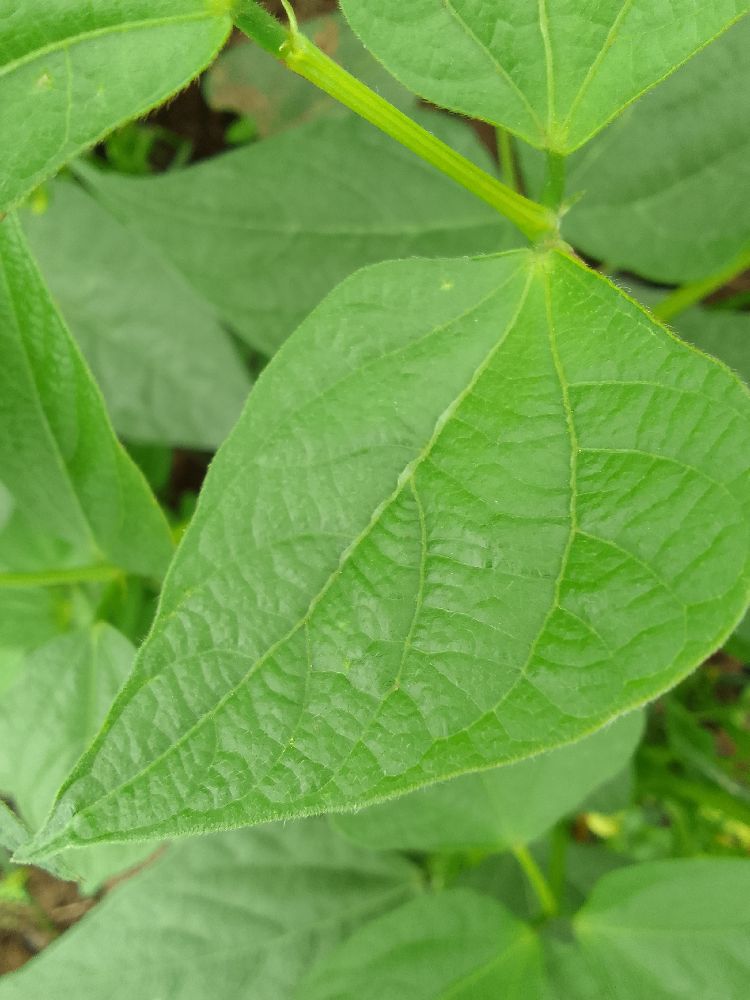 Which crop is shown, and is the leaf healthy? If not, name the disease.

common bean, healthy
